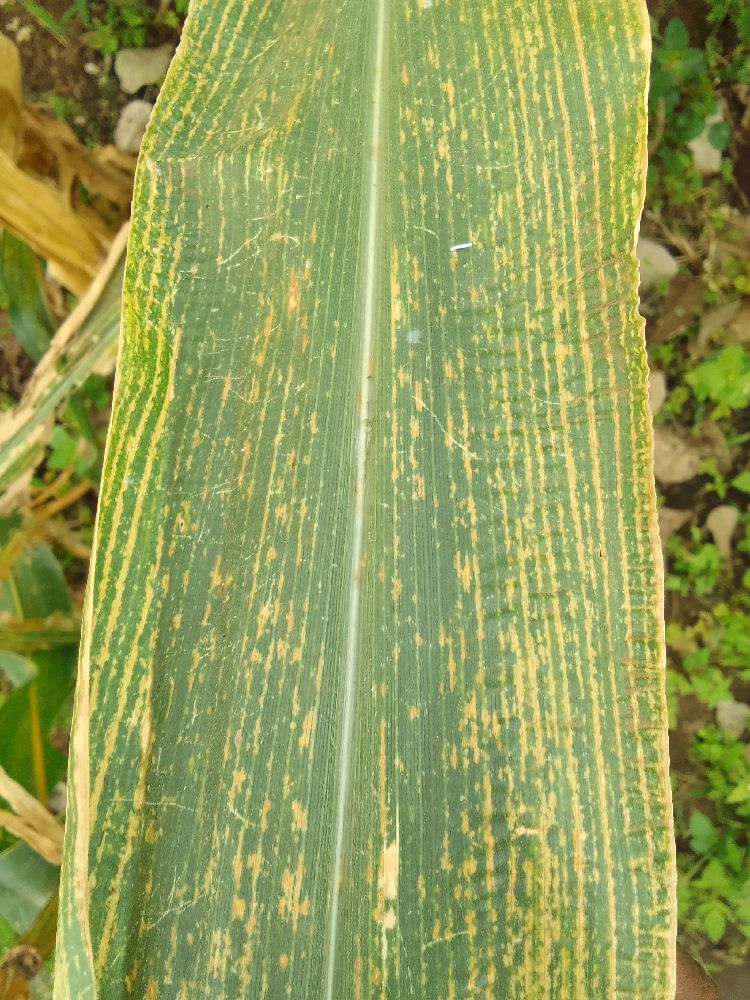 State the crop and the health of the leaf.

maize, maize lethal necrosis
